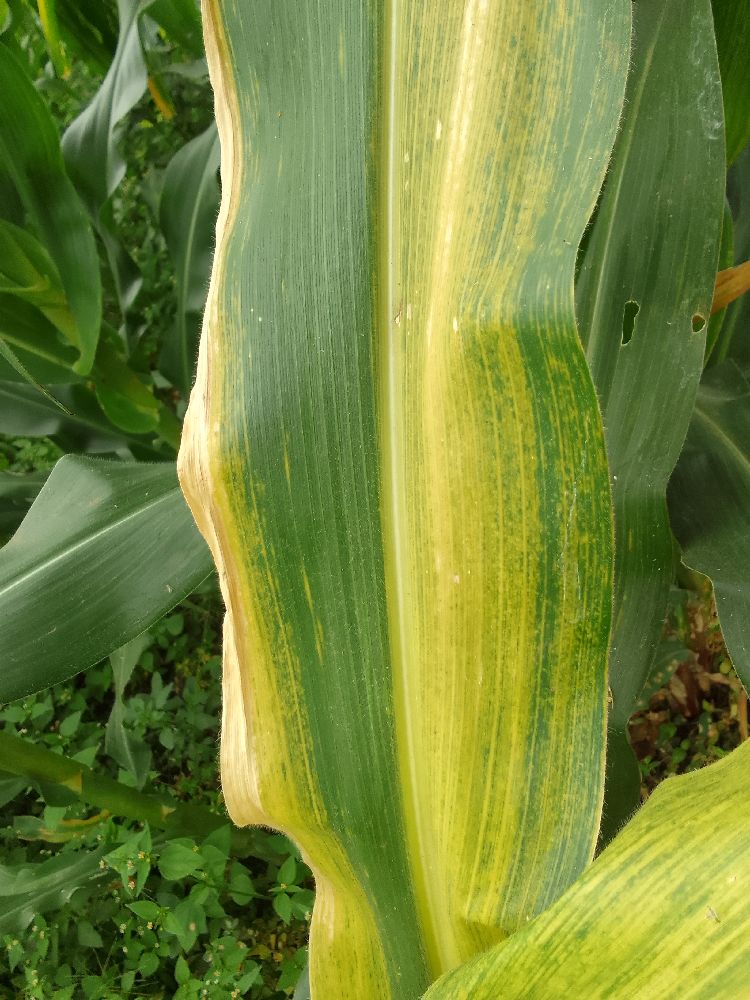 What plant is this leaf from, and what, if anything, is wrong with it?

maize, healthy
